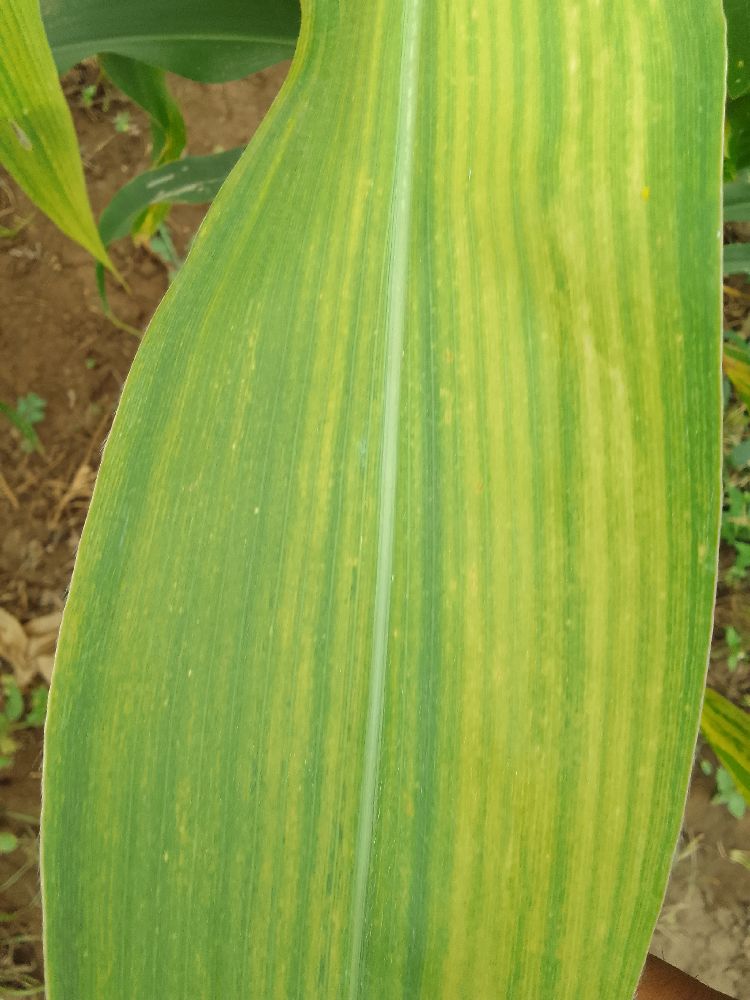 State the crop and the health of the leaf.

maize, maize lethal necrosis
